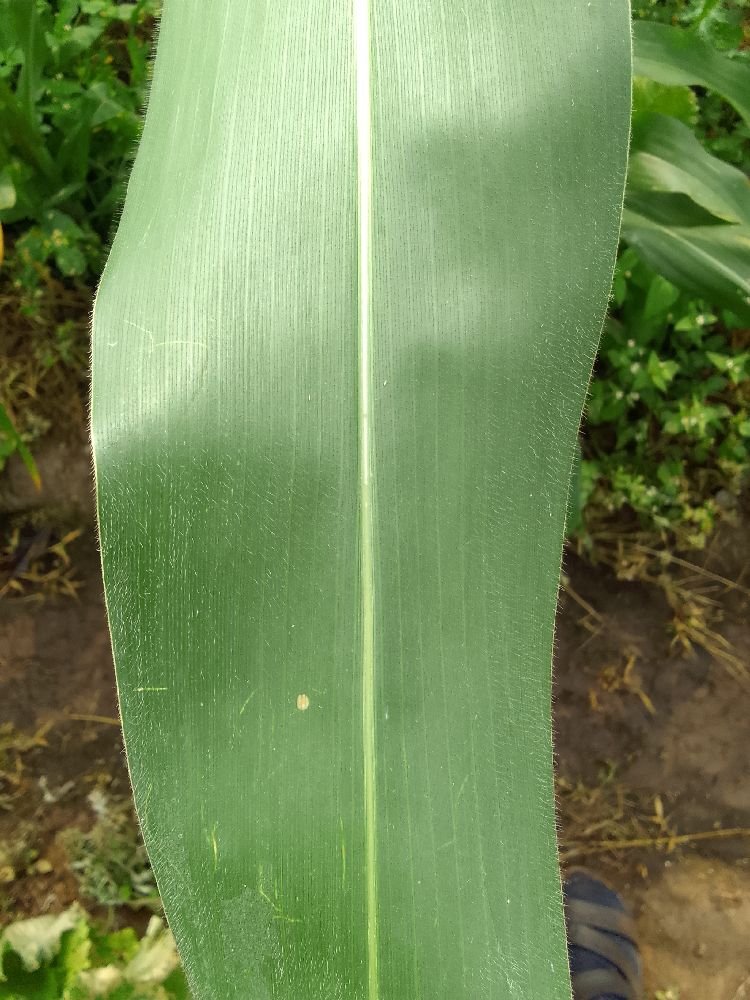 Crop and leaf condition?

maize, healthy
